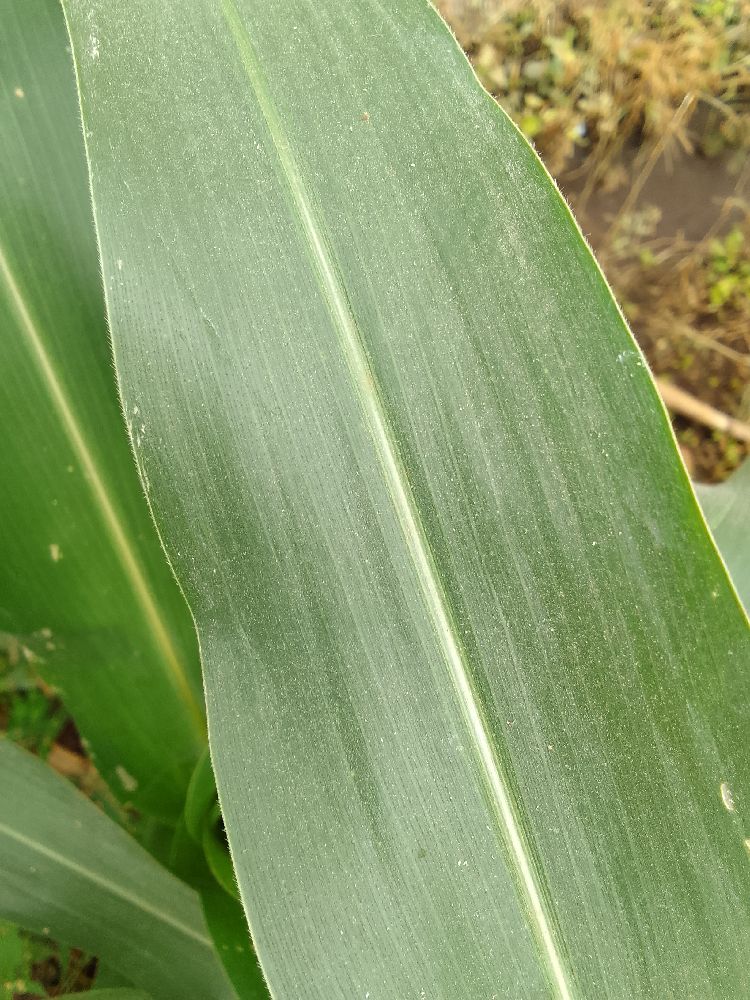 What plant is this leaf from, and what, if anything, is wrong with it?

maize, healthy
